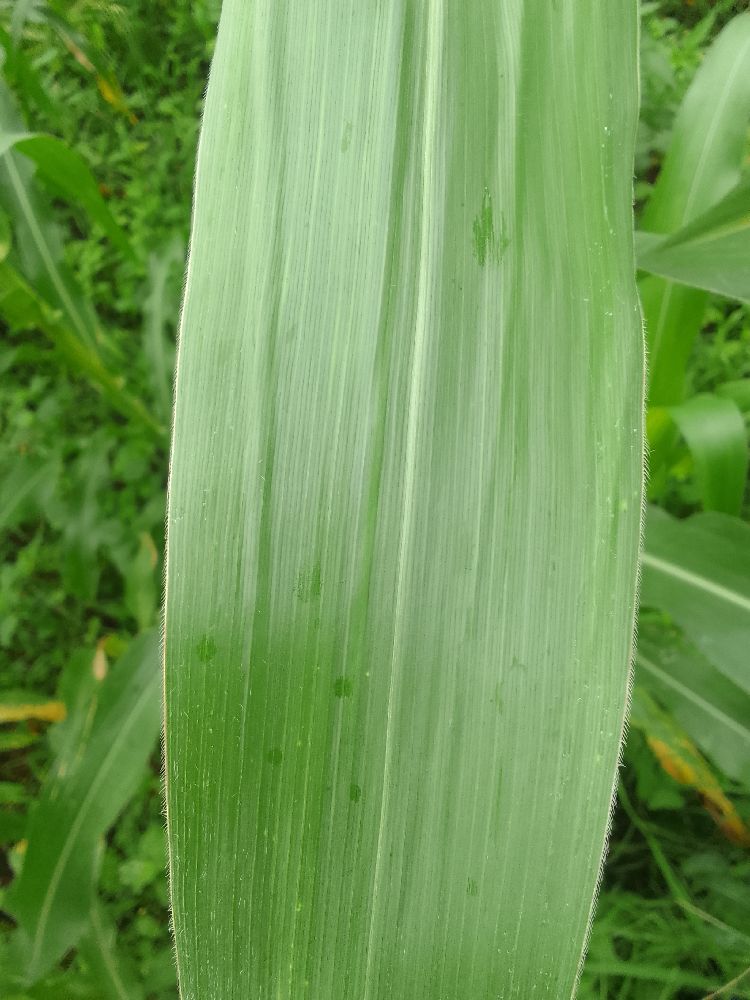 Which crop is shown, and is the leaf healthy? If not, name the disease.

maize, healthy
